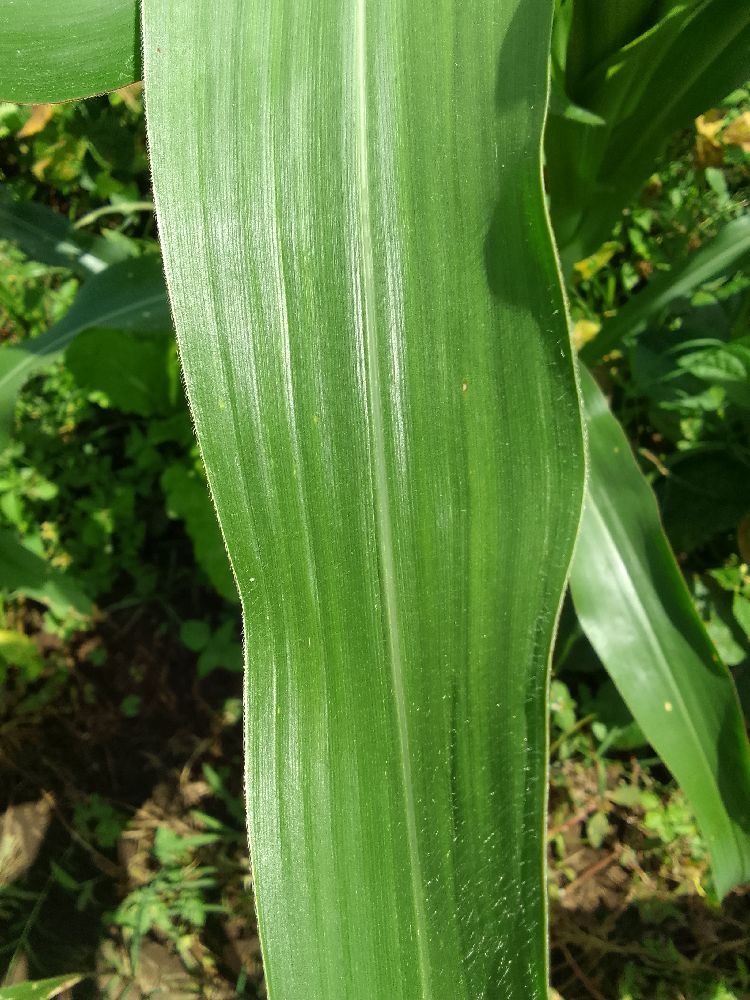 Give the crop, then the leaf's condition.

maize, healthy
